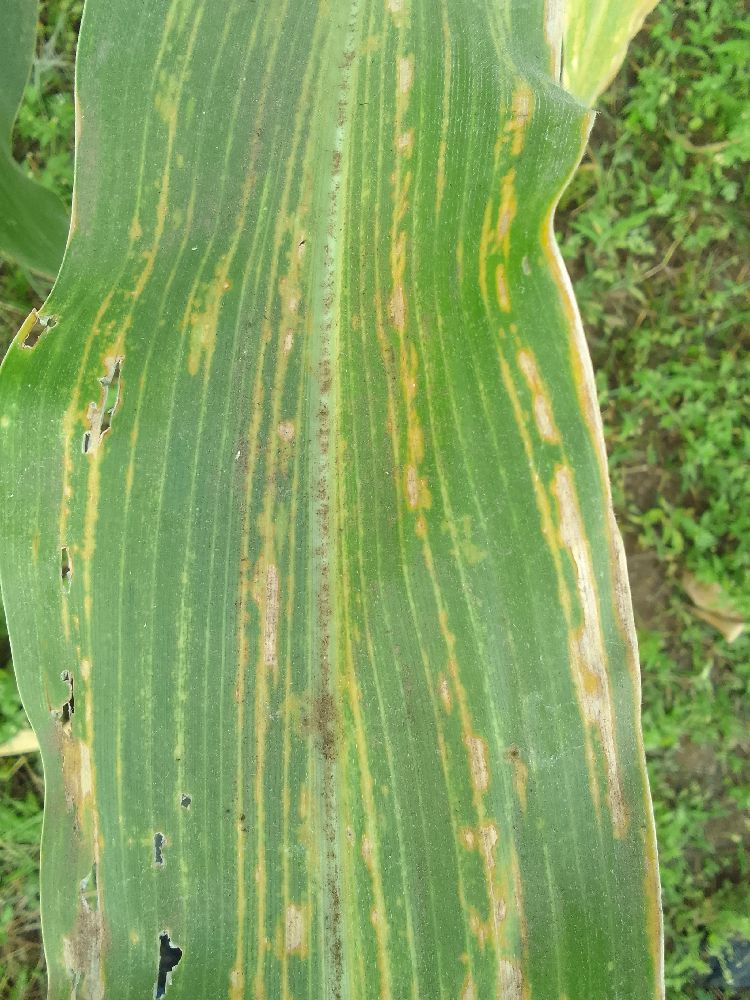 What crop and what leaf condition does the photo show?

maize, maize lethal necrosis
